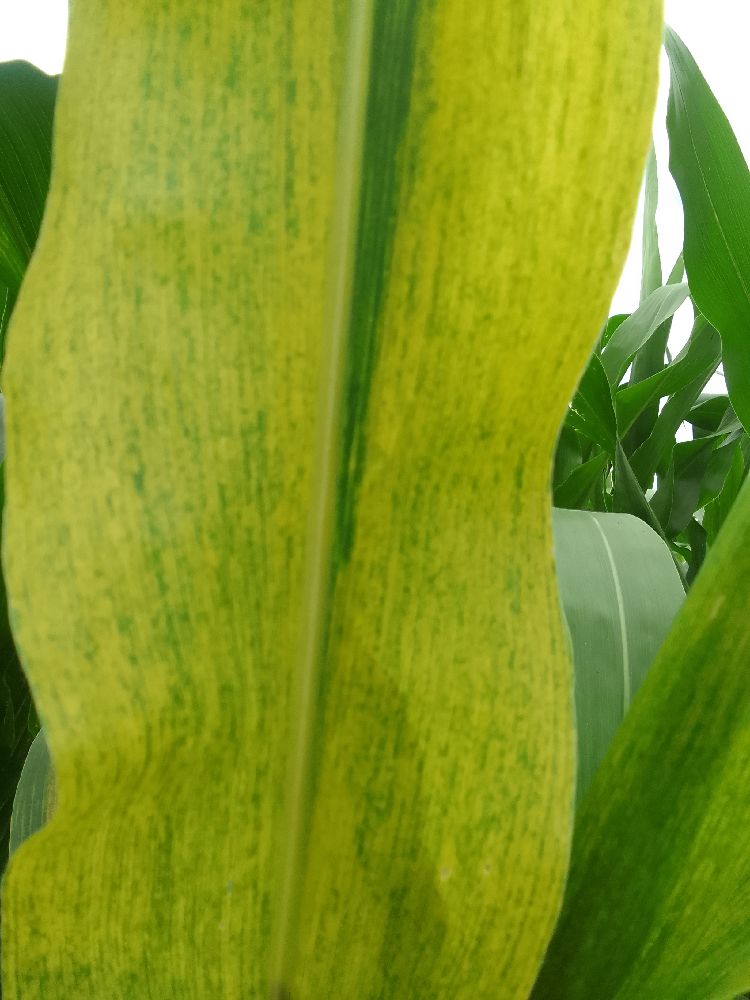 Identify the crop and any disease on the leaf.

maize, maize lethal necrosis
